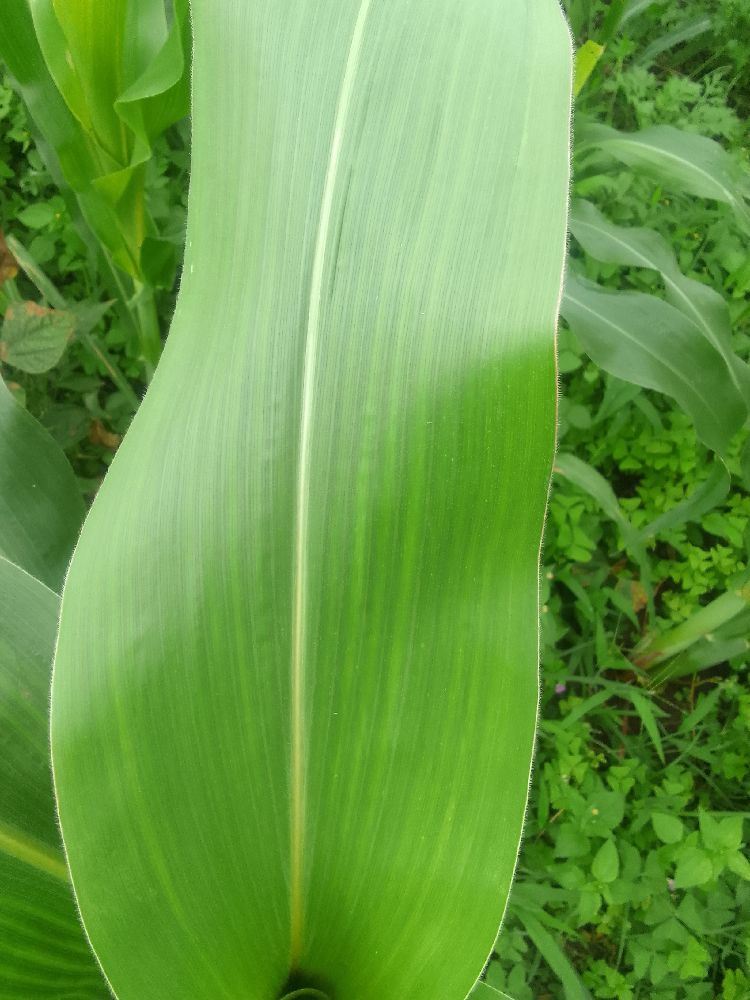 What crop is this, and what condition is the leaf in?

maize, healthy
